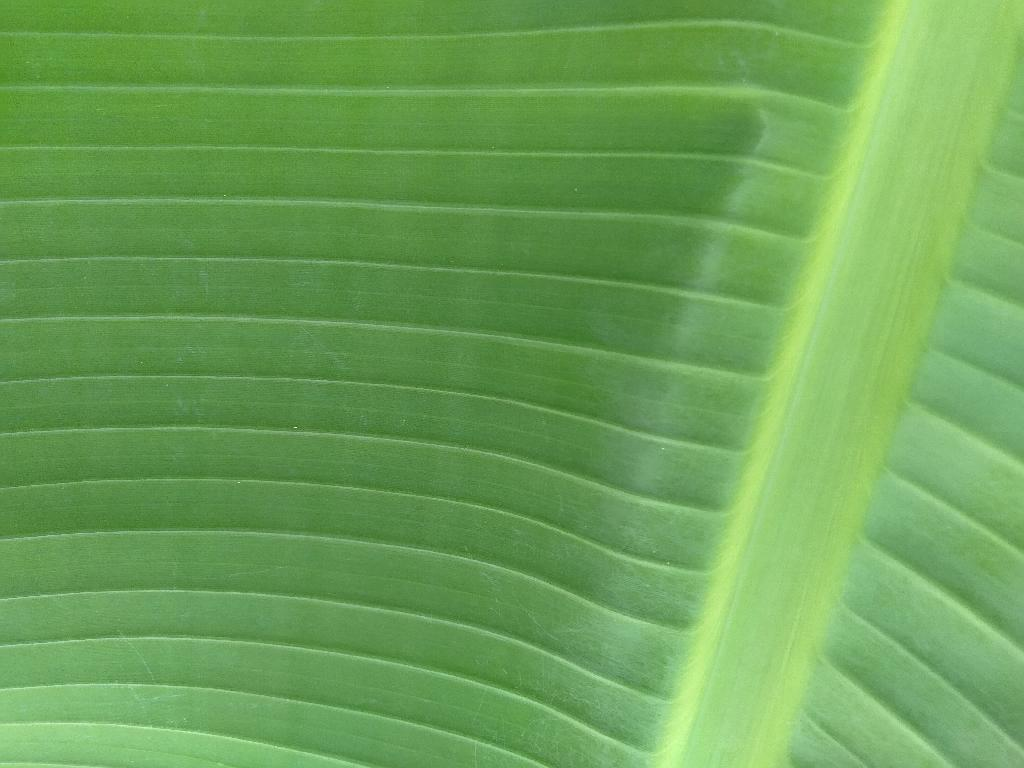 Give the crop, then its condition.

banana, healthy
